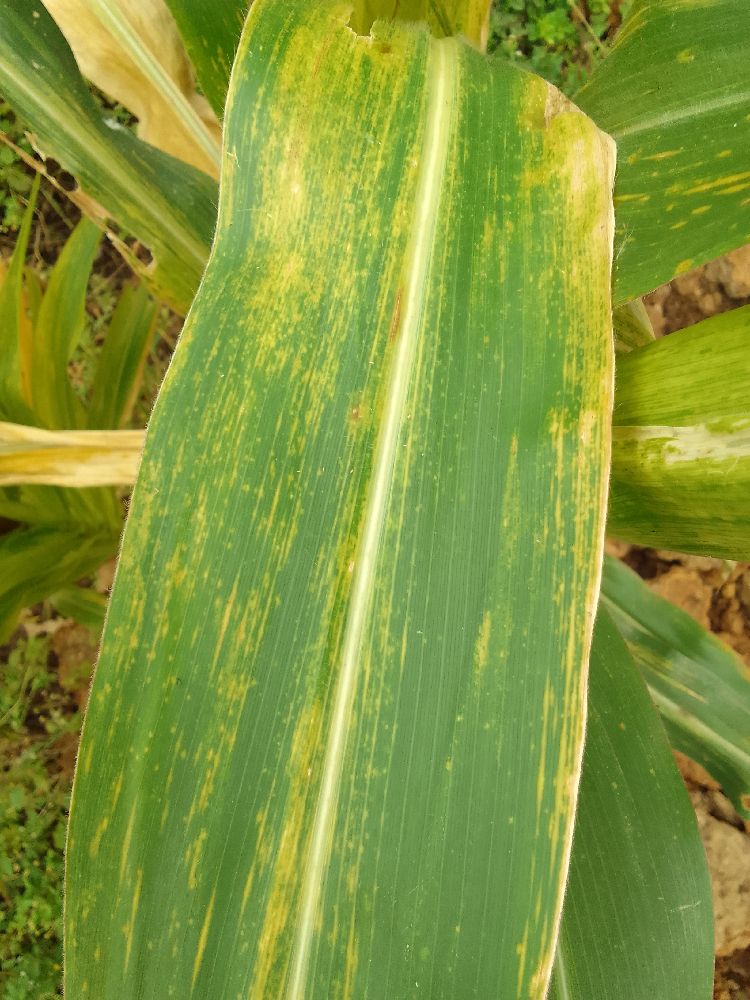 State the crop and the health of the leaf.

maize, maize lethal necrosis
